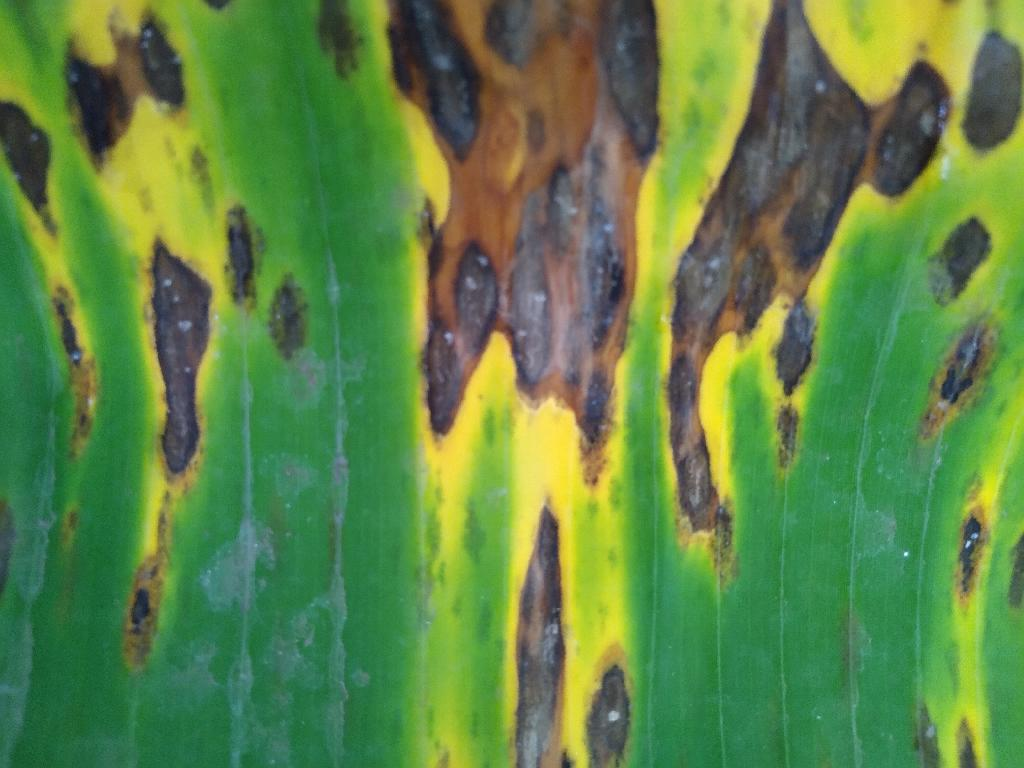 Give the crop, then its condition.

banana, black sigatoka
